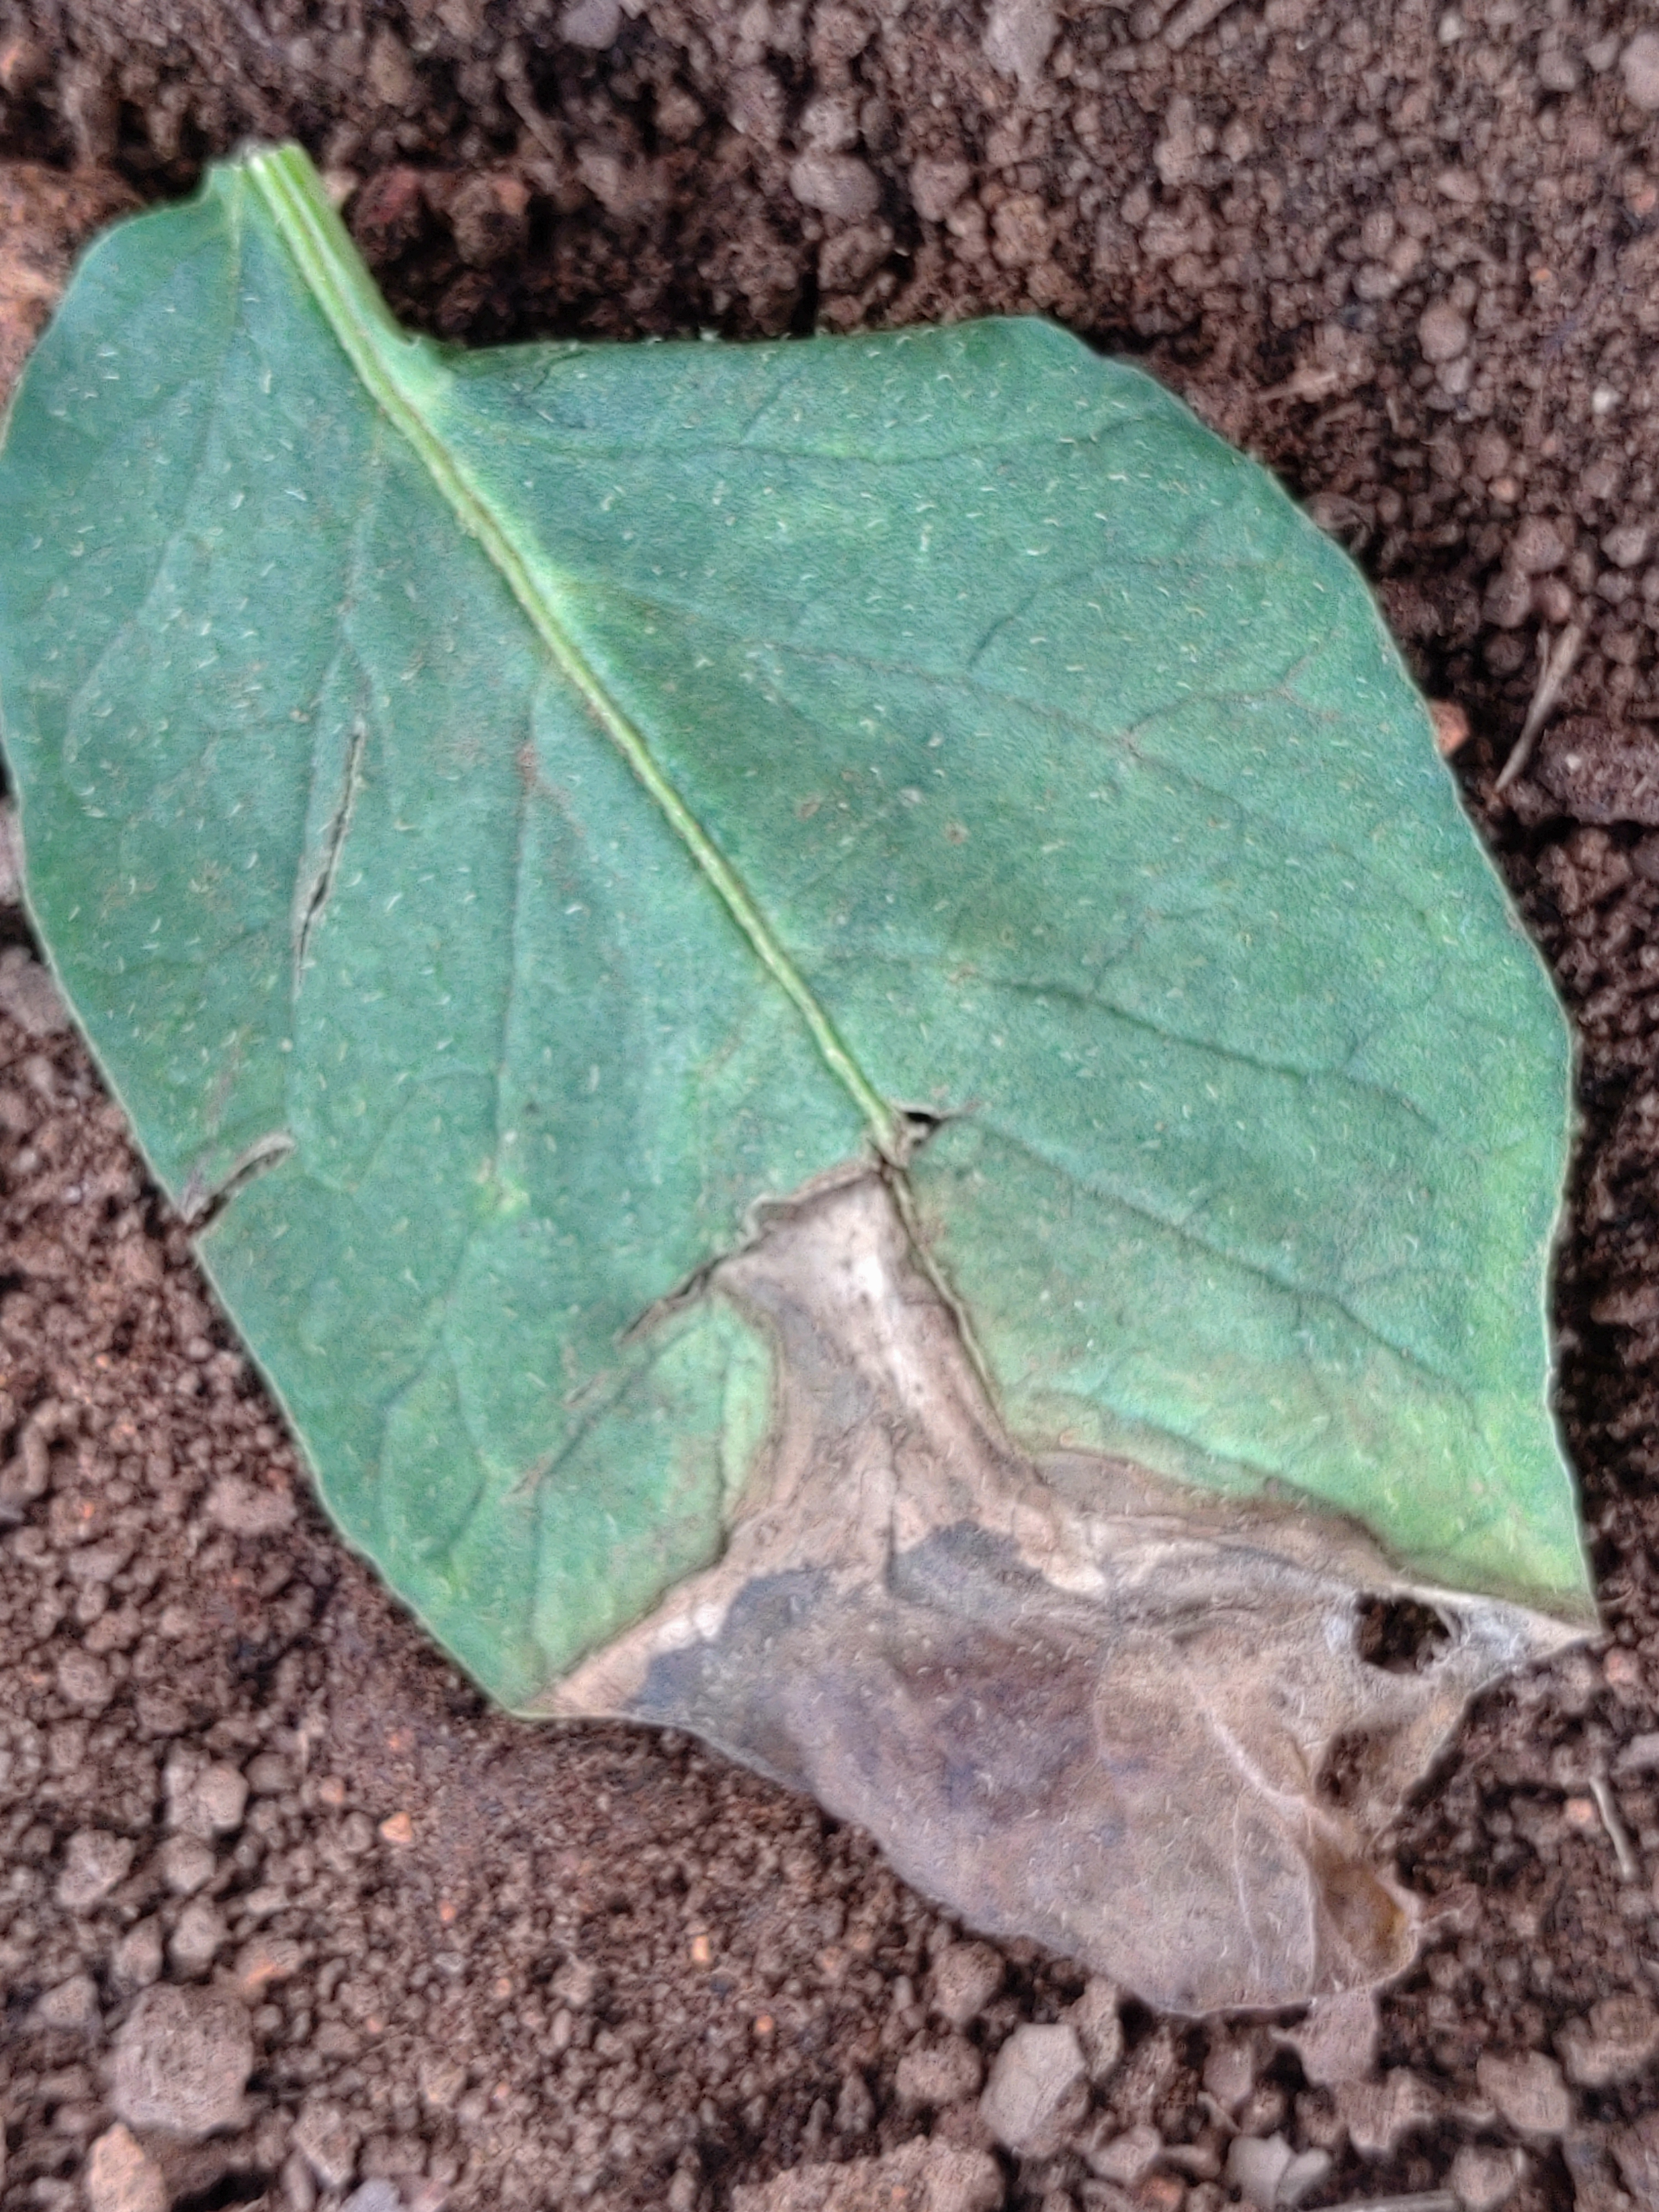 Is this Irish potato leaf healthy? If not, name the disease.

early blight
